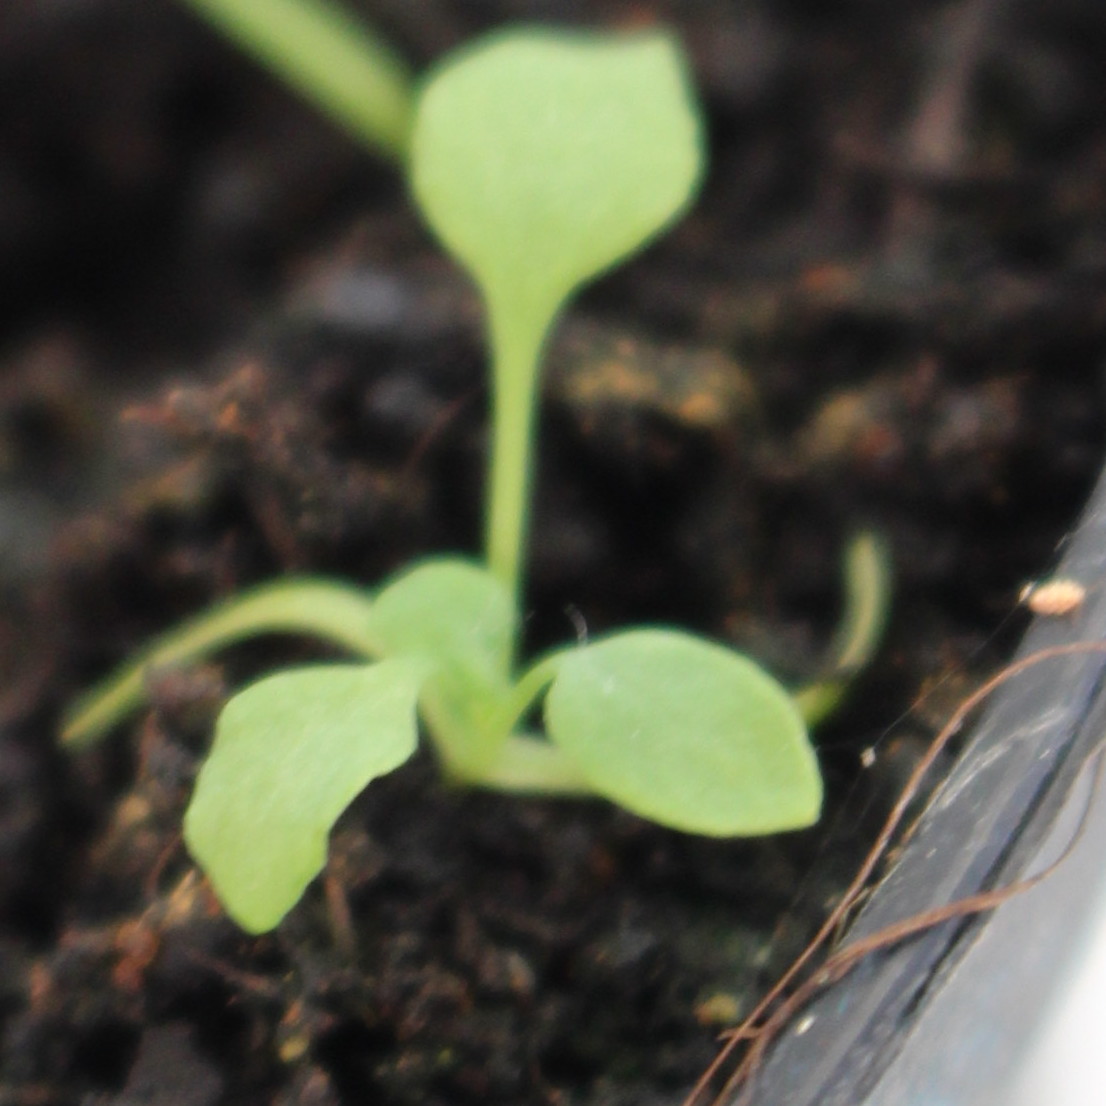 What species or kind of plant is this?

Papaver rhoeas
